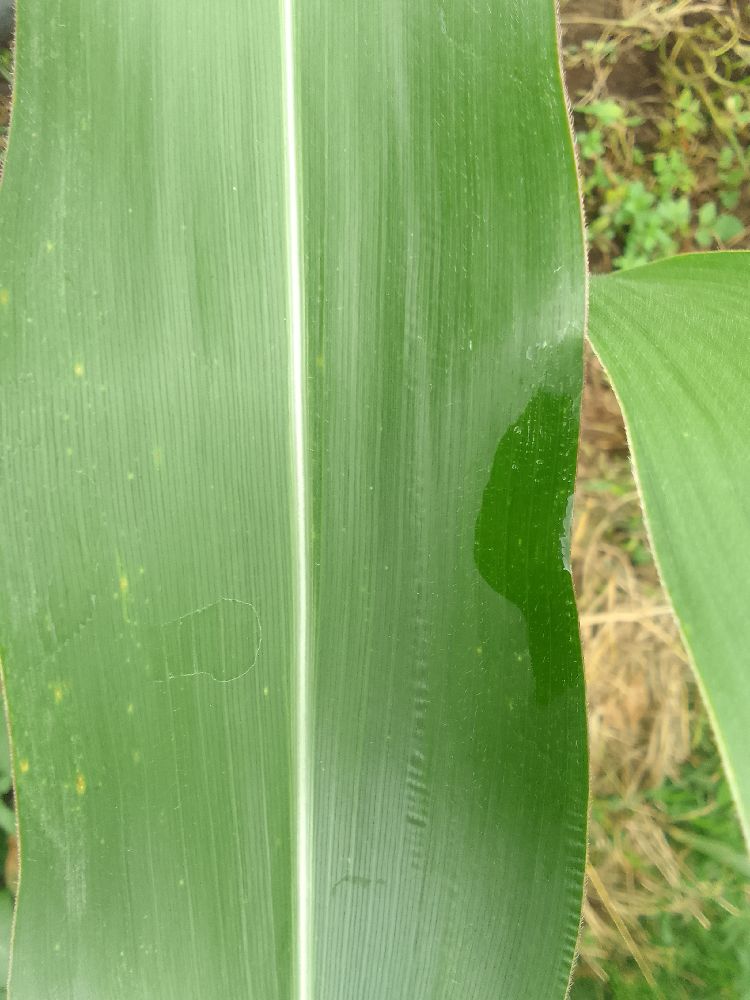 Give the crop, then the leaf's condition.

maize, healthy
